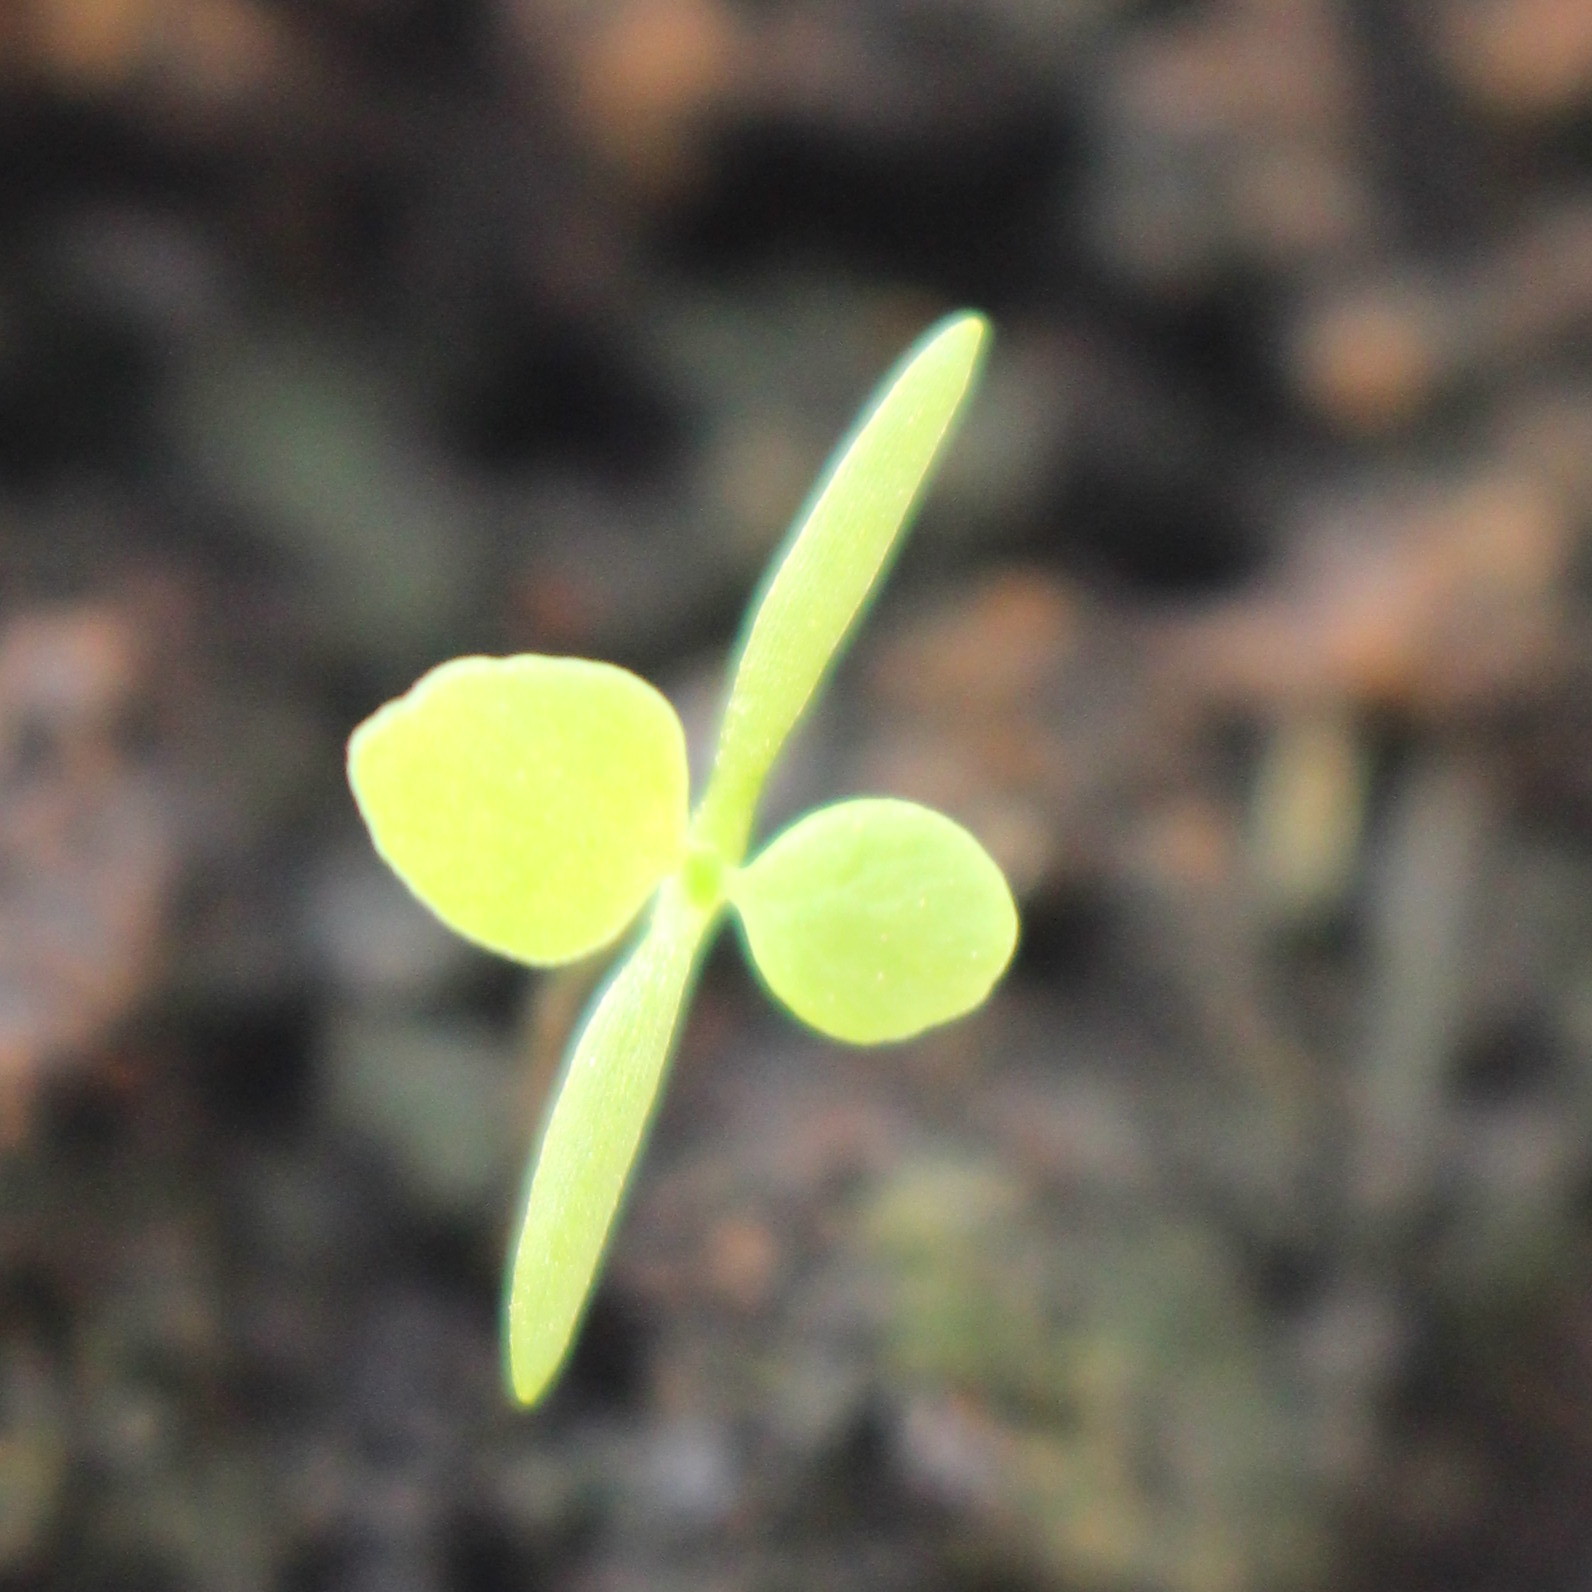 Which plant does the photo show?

Papaver rhoeas
